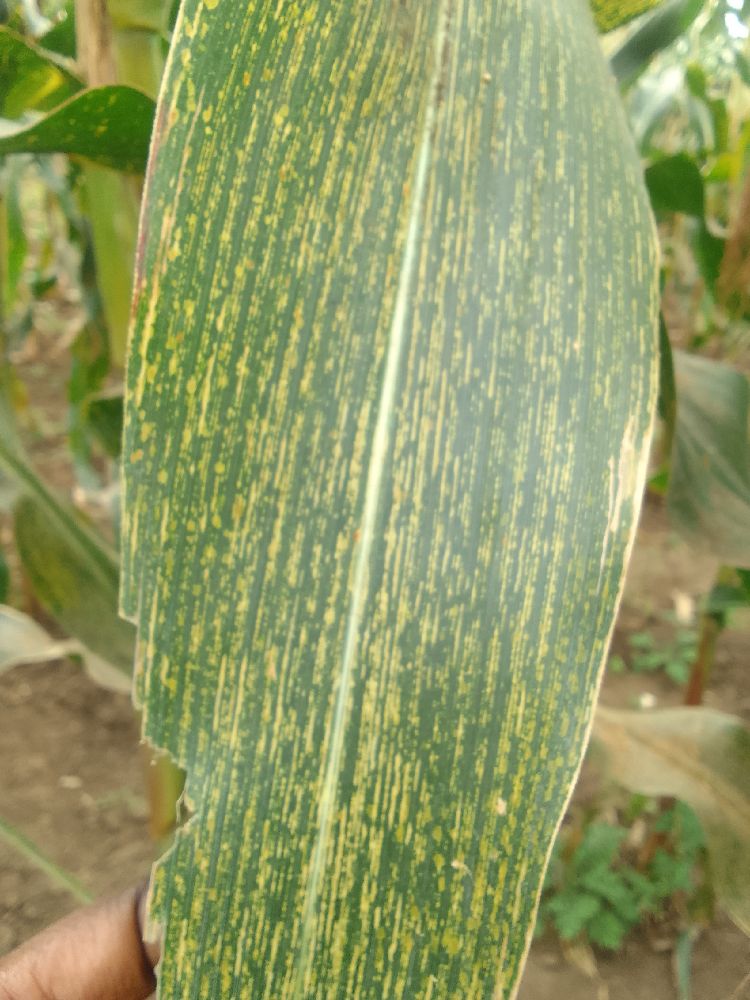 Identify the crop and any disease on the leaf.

maize, maize streak virus
